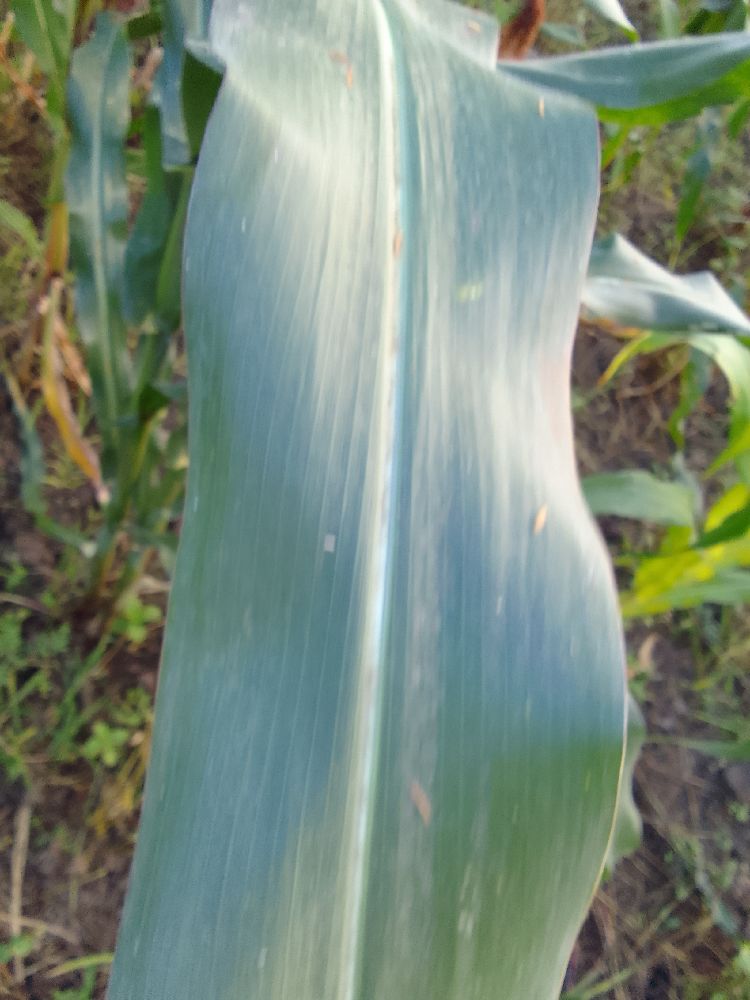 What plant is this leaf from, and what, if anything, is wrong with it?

maize, healthy
